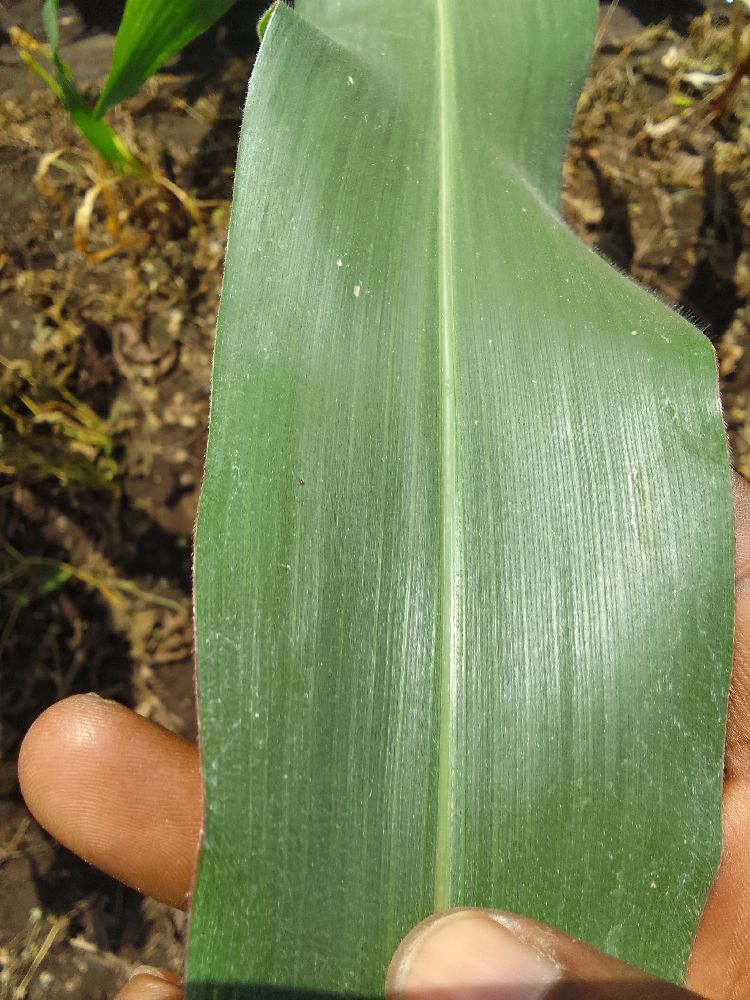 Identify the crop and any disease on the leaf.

maize, healthy
